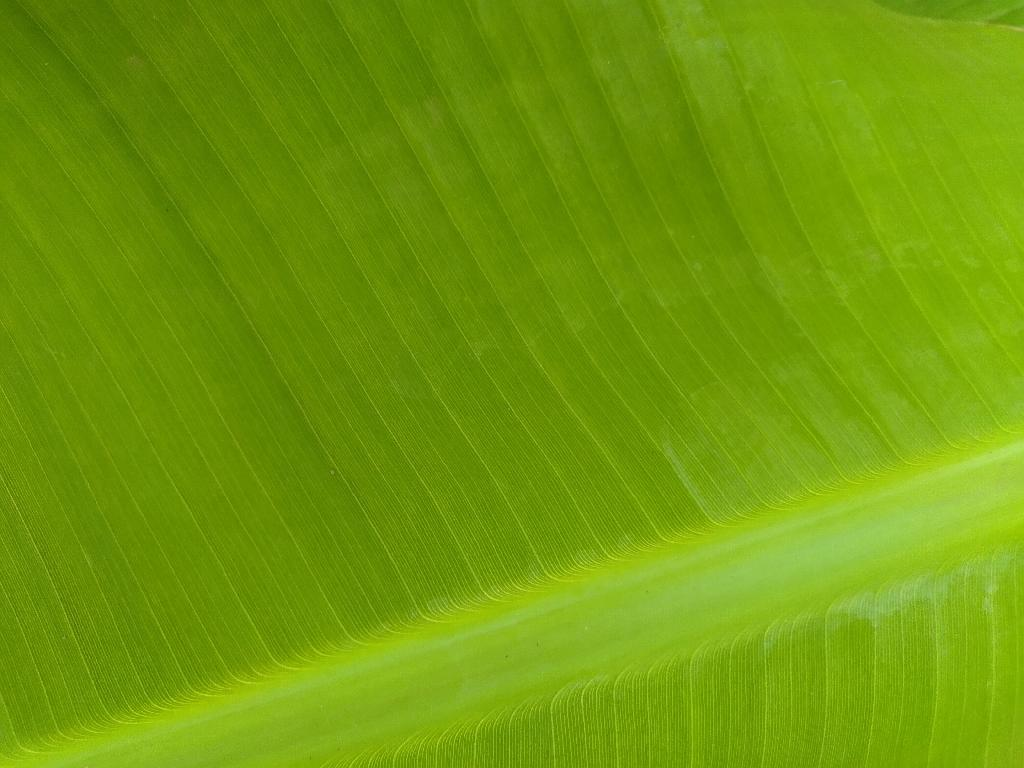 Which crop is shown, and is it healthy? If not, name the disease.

banana, healthy
